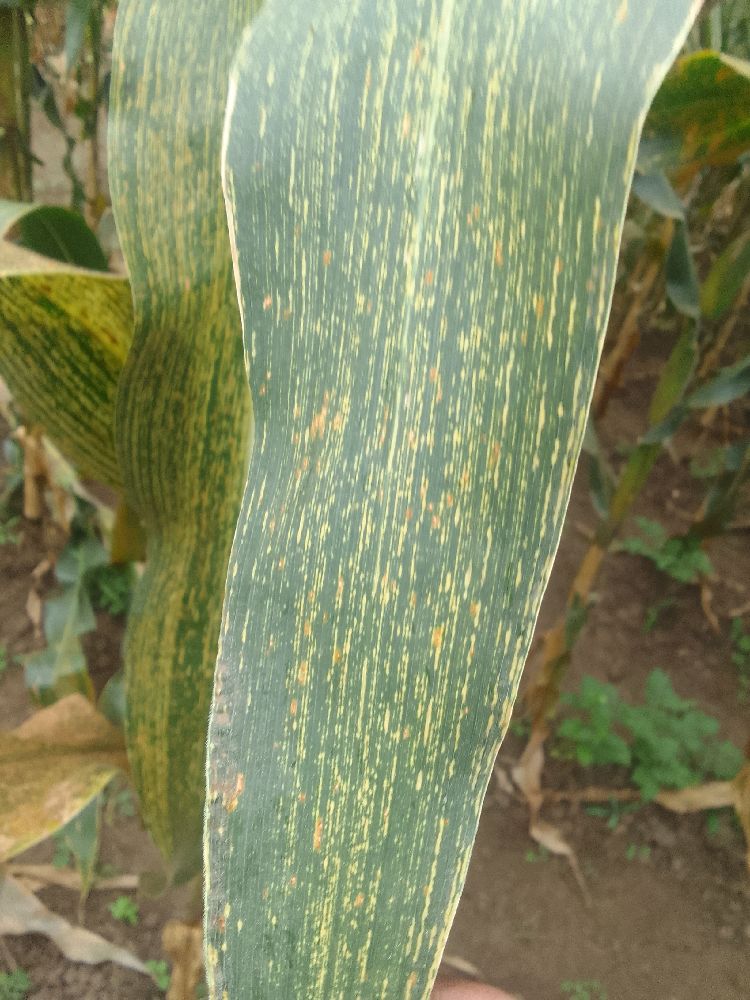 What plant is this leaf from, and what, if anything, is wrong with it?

maize, maize streak virus
